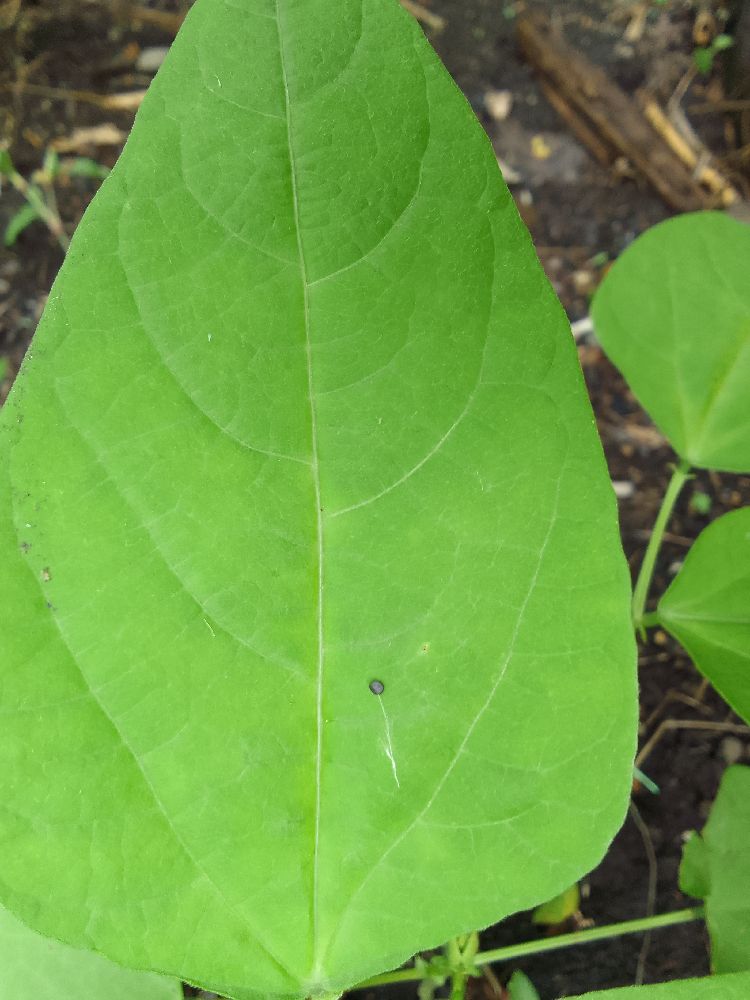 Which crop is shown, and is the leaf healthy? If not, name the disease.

common bean, healthy
